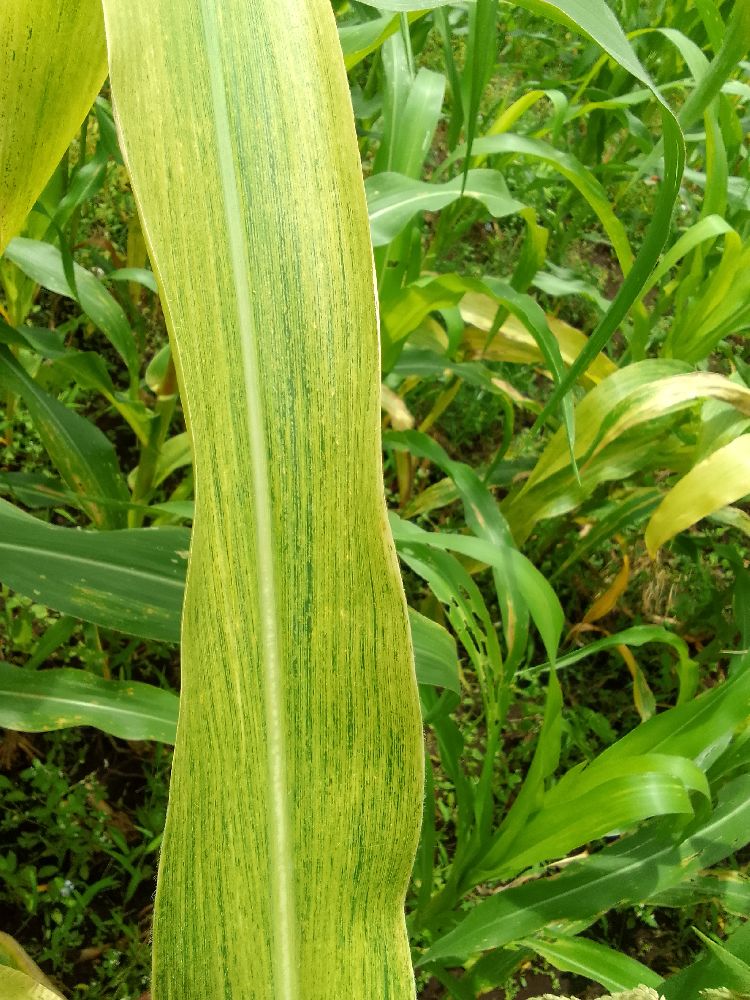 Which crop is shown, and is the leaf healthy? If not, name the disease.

maize, maize lethal necrosis
